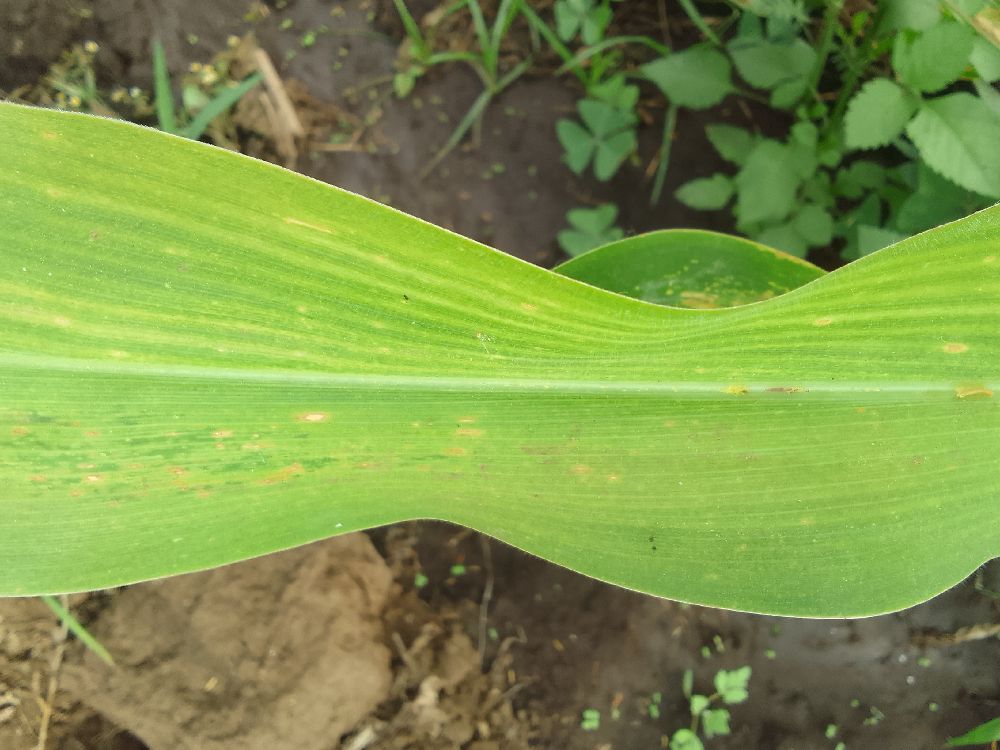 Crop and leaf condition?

maize, maize lethal necrosis
